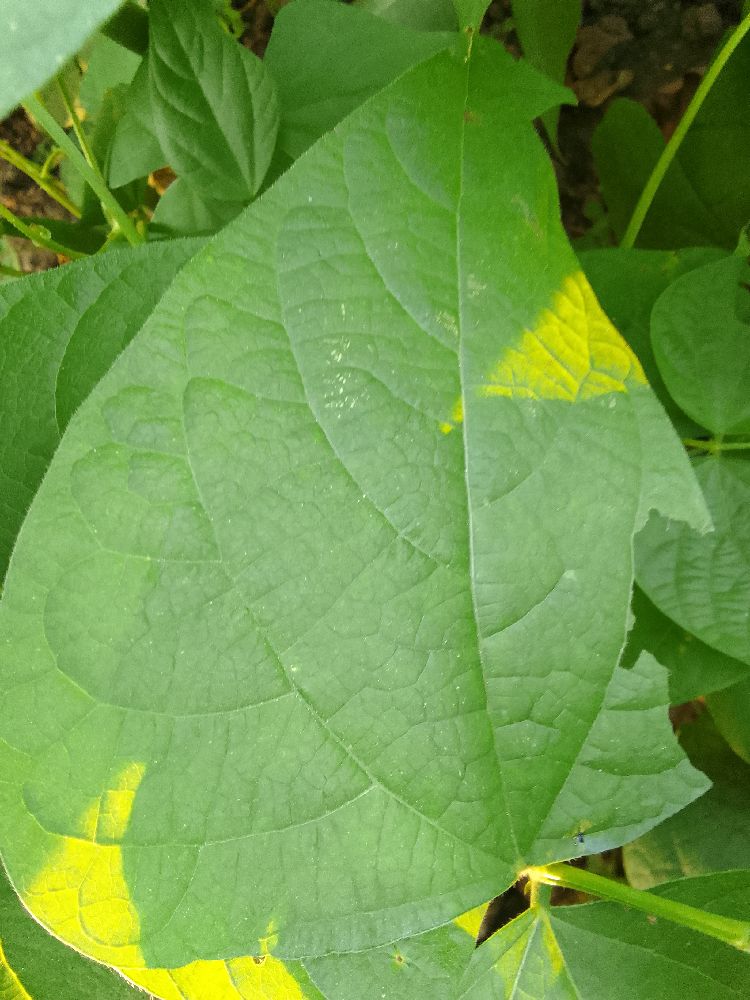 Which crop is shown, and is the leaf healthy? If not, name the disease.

common bean, healthy
